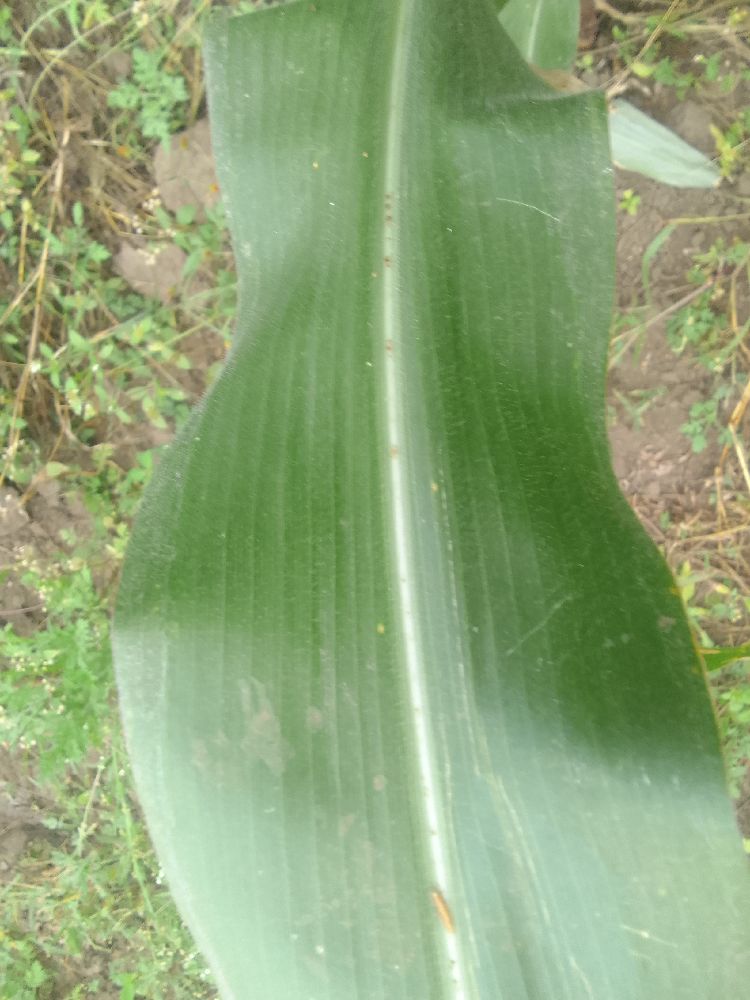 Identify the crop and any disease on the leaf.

maize, healthy
